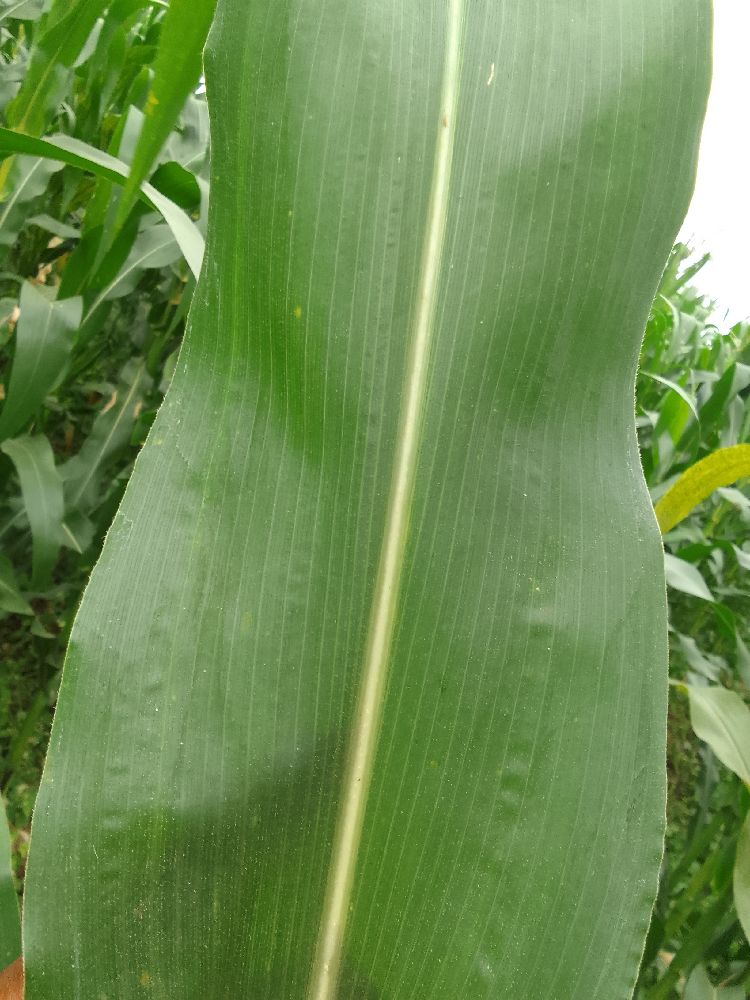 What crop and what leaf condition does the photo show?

maize, healthy
